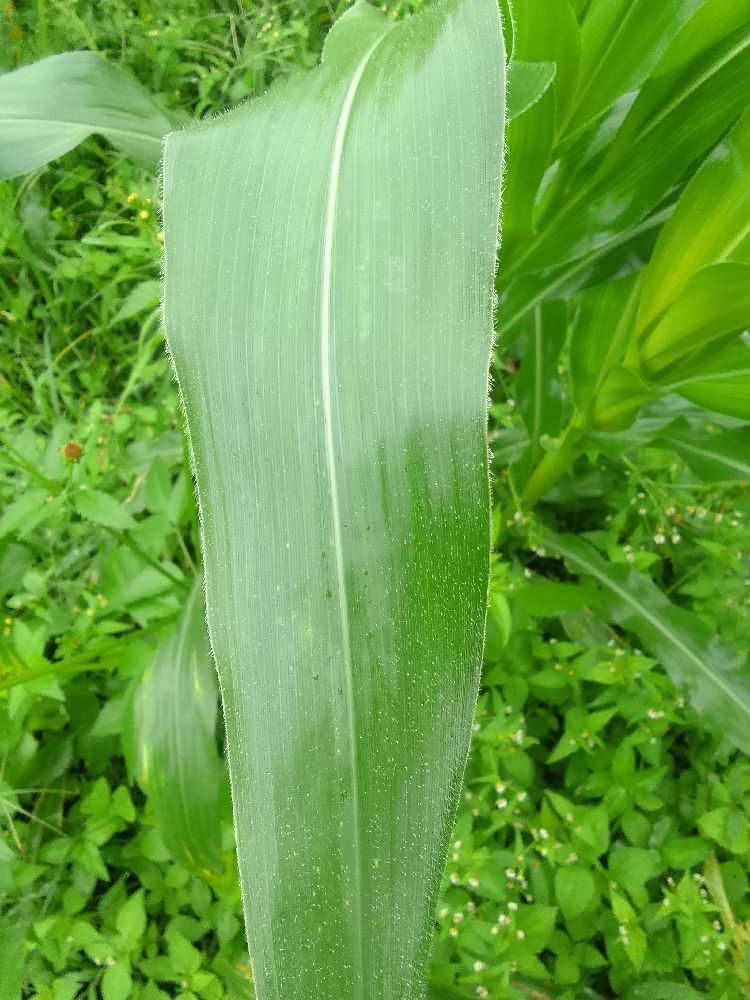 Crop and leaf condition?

maize, healthy
